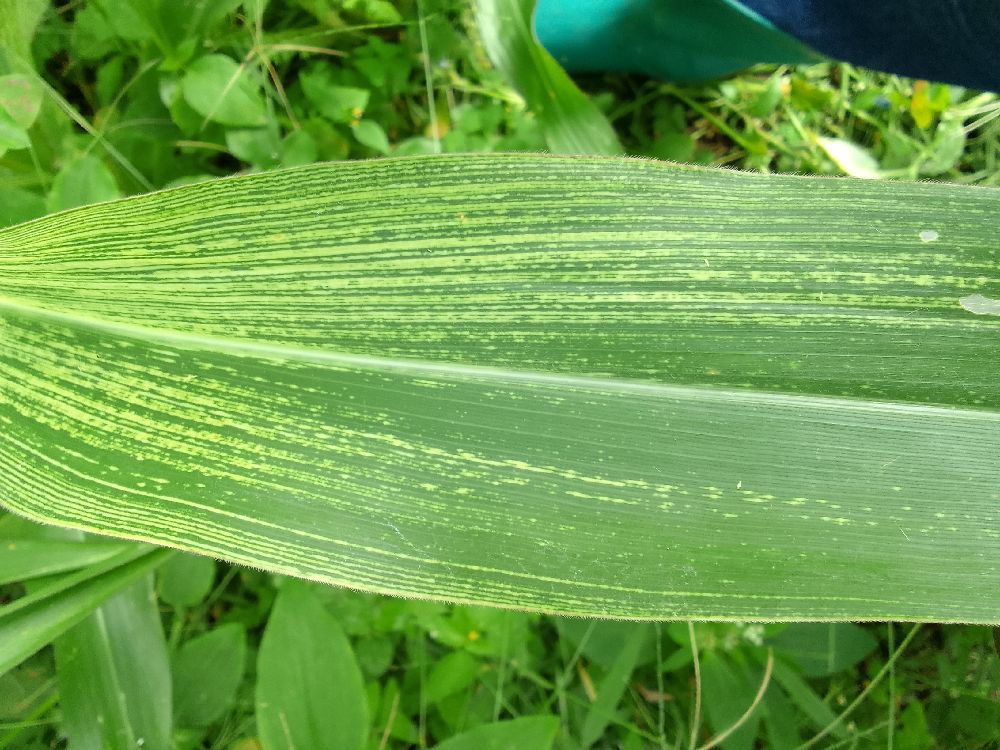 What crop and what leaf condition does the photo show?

maize, maize streak virus
